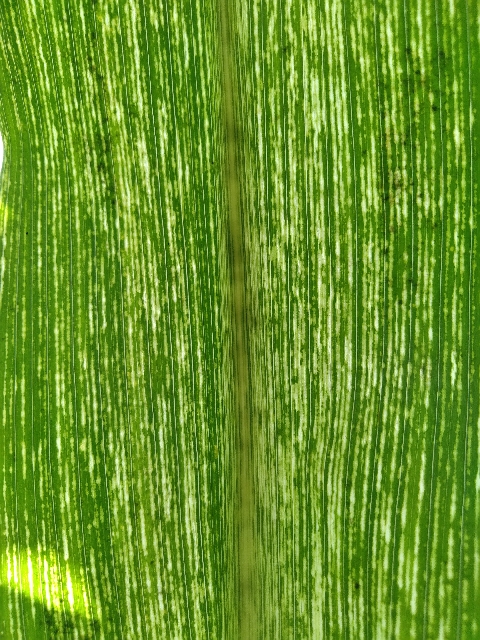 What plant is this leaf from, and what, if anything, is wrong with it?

maize, maize streak virus
